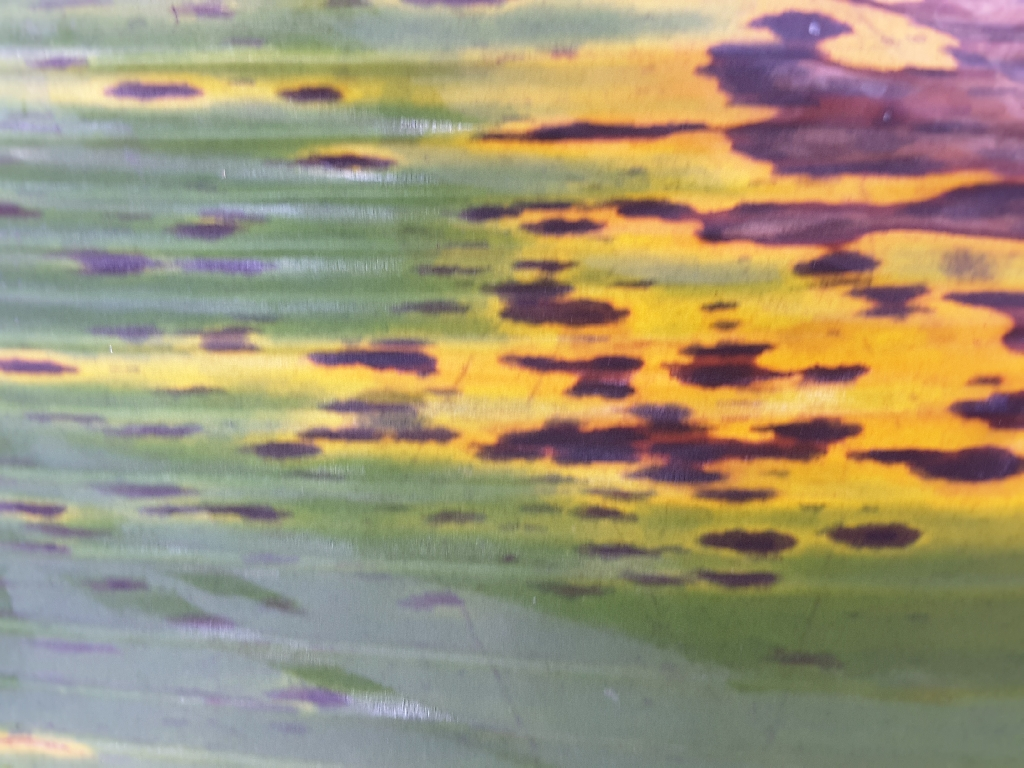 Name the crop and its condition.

banana, black sigatoka
